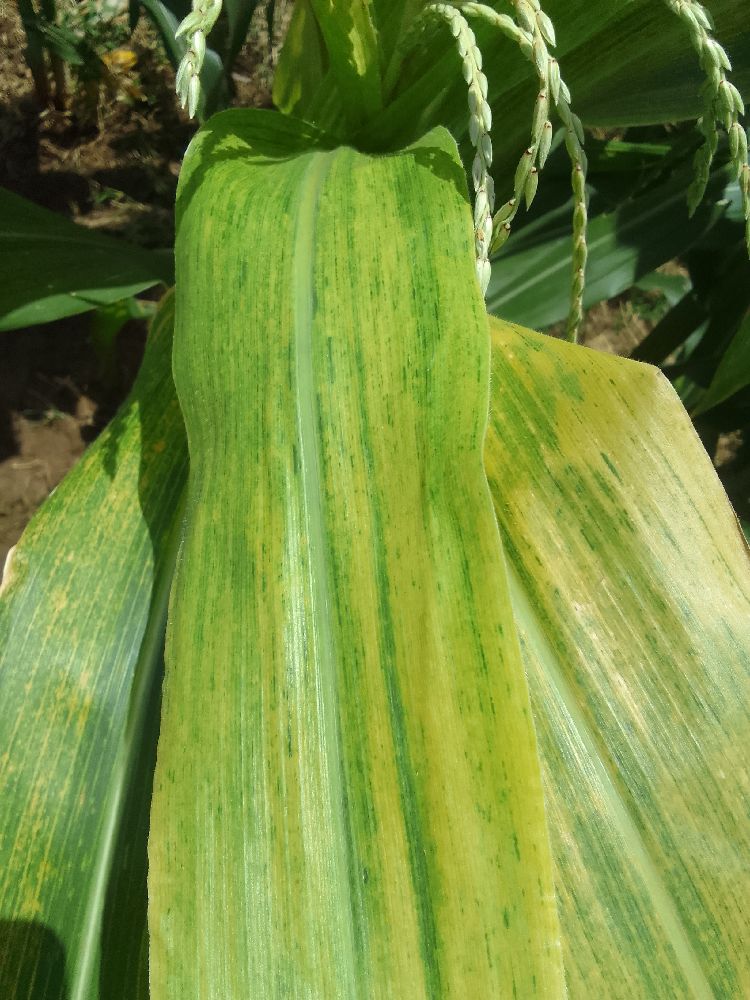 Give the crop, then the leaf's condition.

maize, maize lethal necrosis
